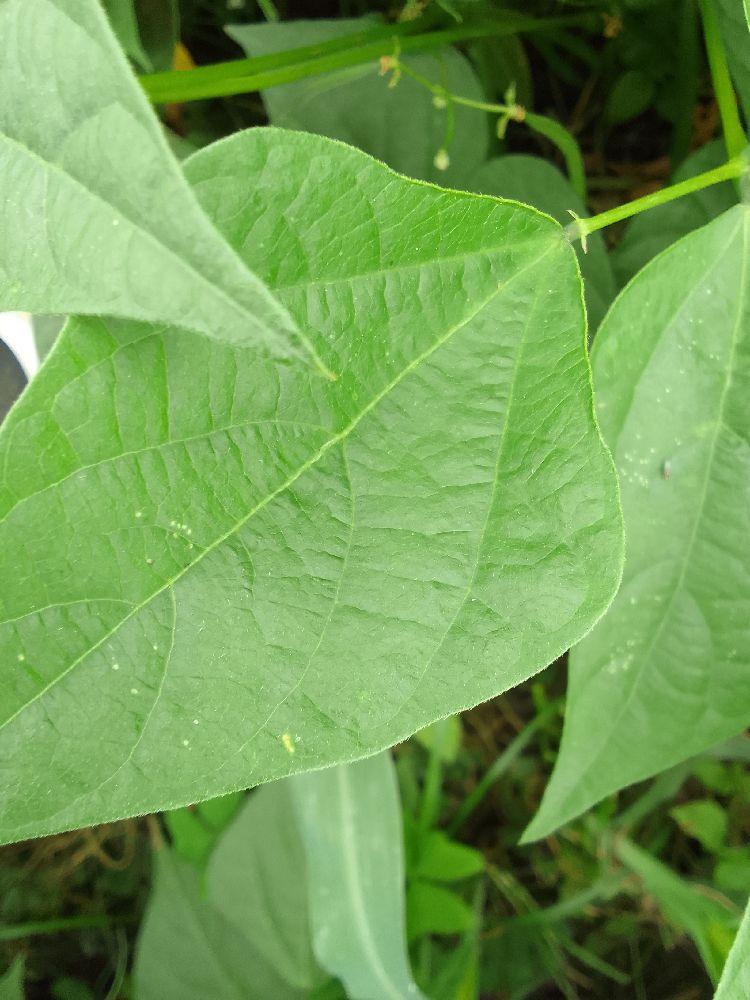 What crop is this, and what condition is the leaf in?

common bean, healthy
